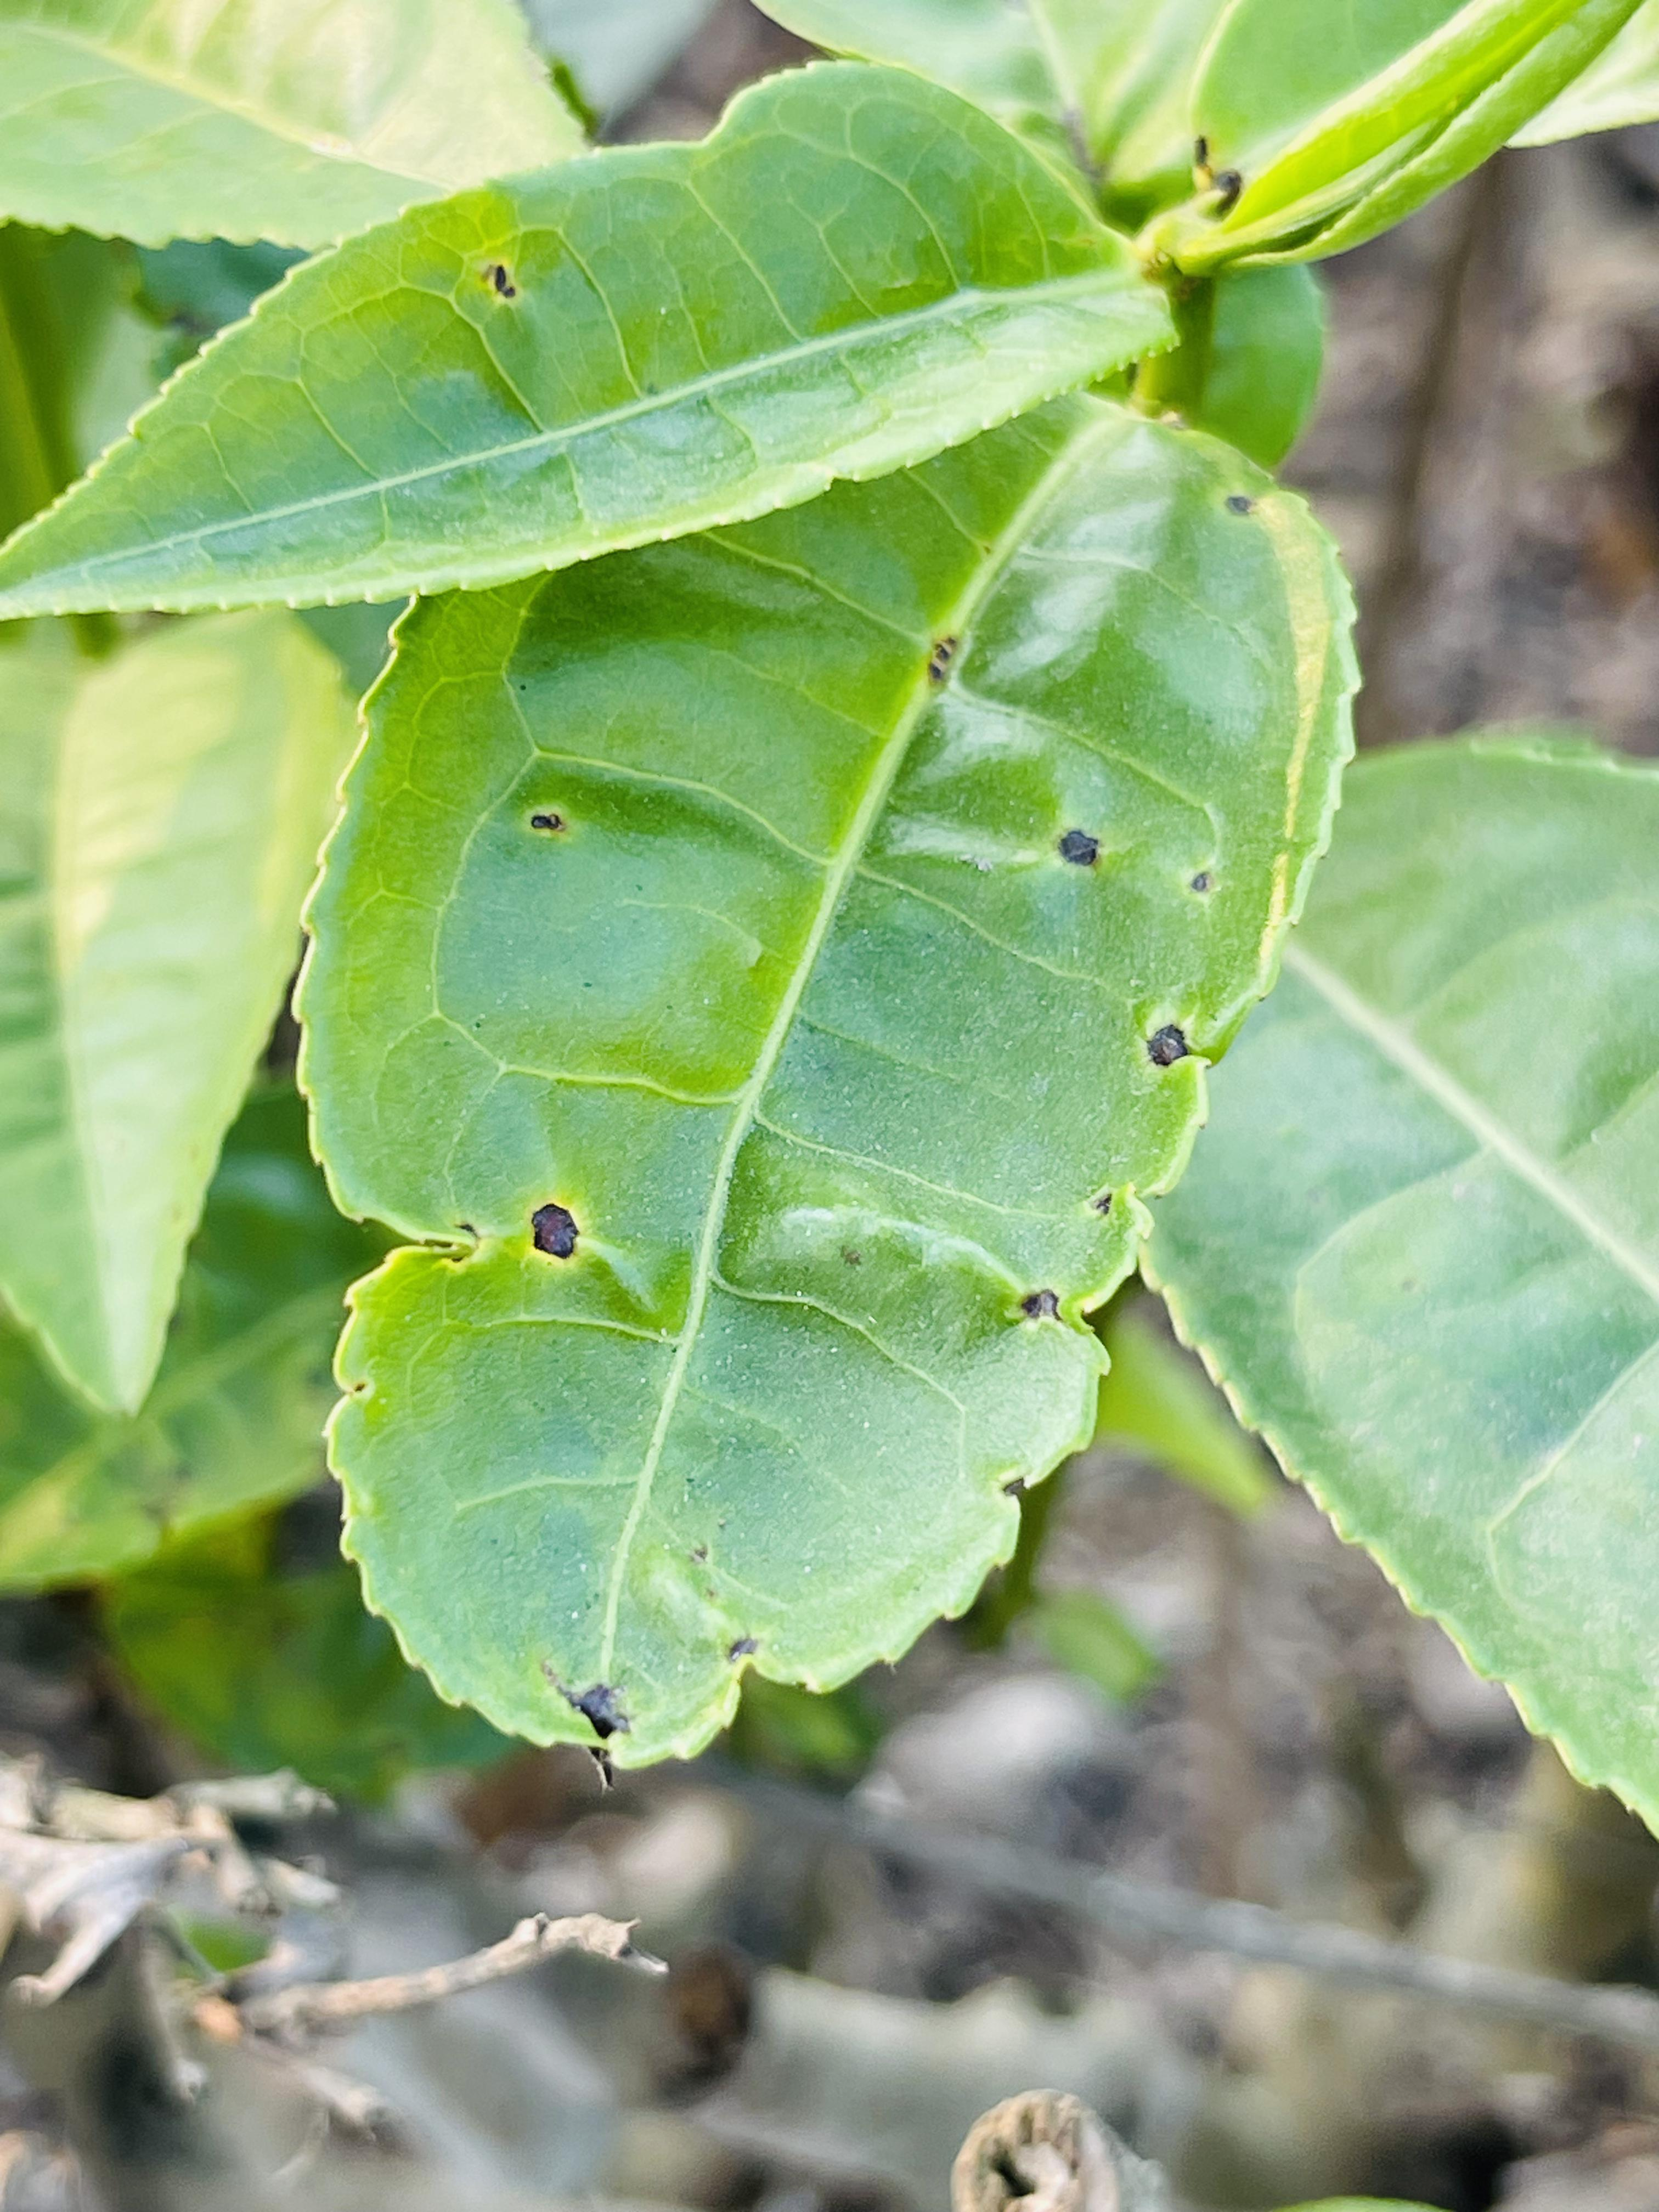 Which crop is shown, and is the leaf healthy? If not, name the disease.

tea, helopeltis
